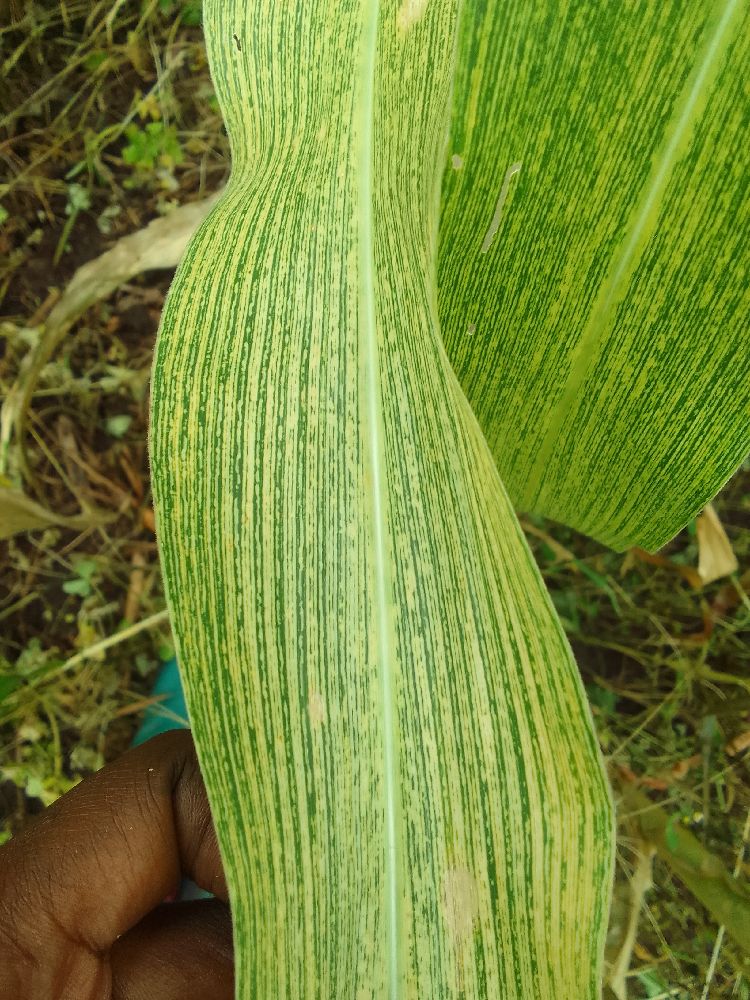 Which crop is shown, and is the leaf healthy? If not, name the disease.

maize, maize streak virus
